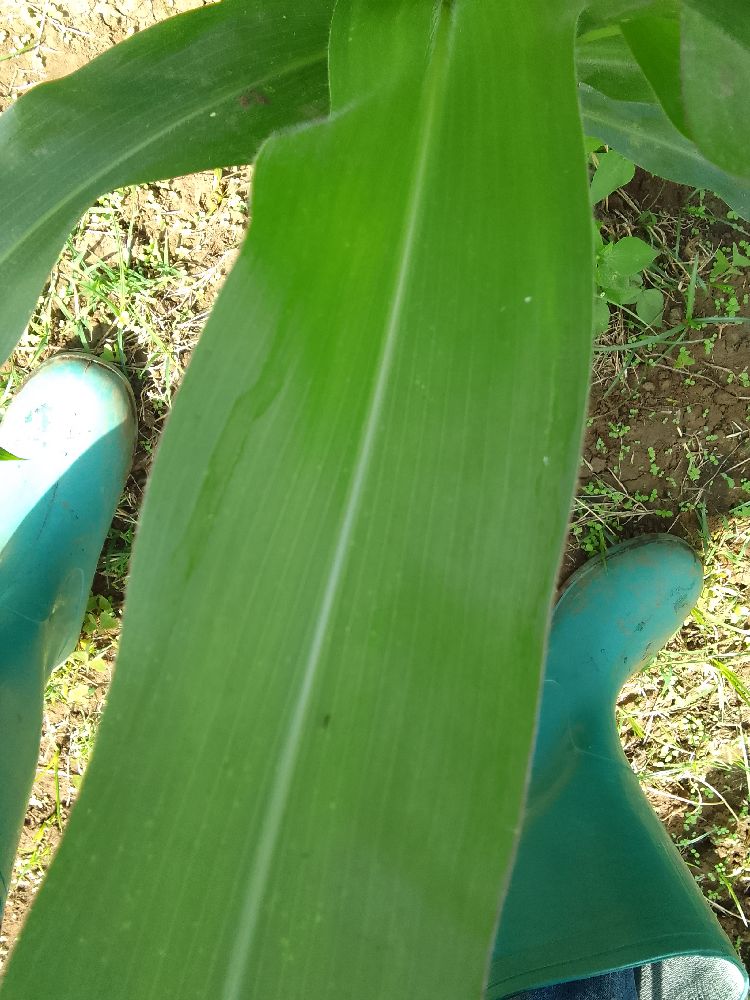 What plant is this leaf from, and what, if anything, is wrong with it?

maize, healthy
